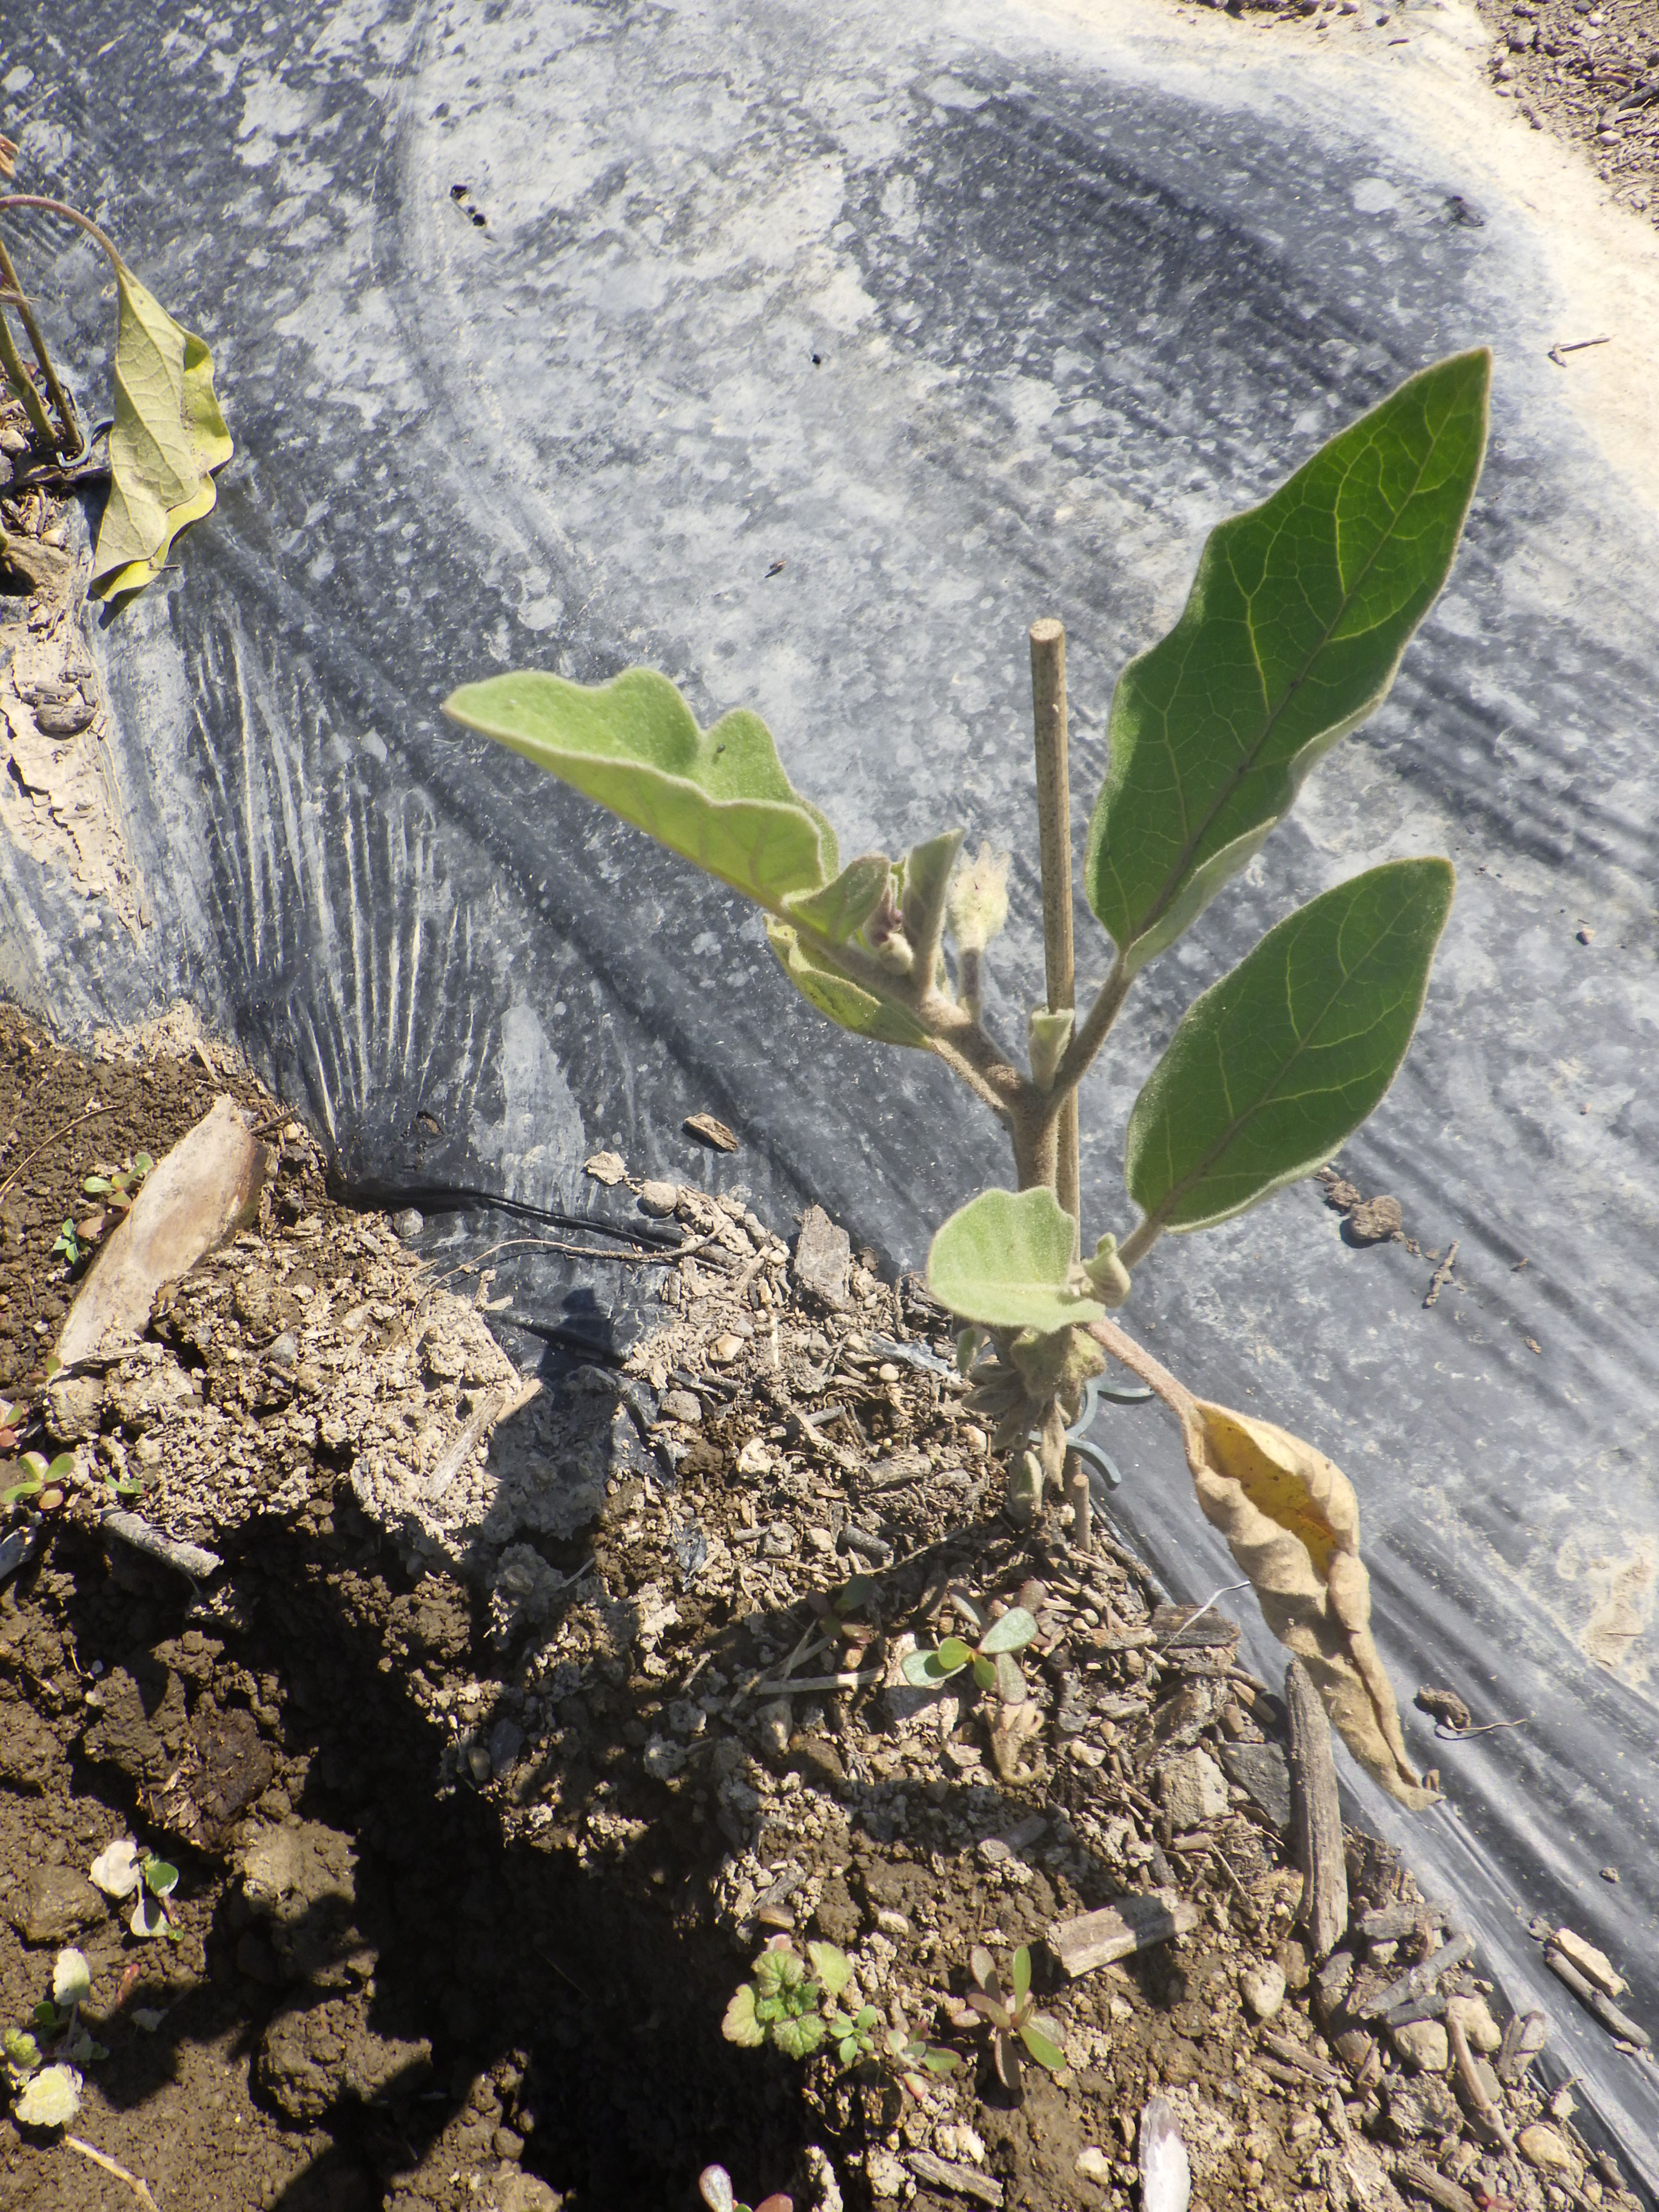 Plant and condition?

aubergine, excess water
